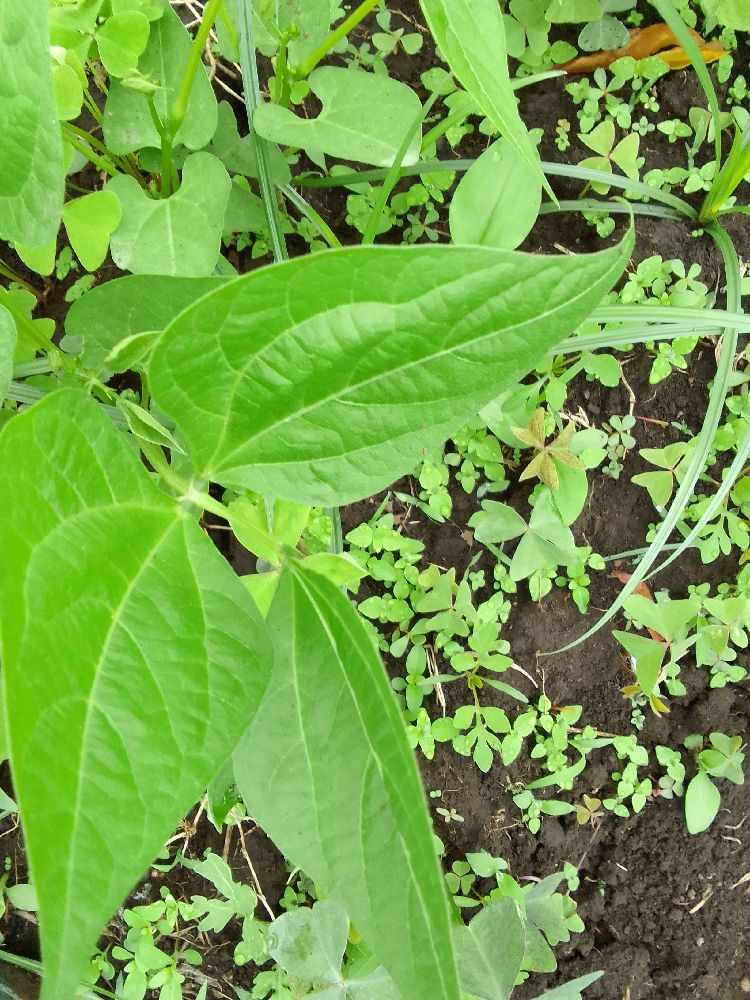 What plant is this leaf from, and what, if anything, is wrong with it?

common bean, healthy
